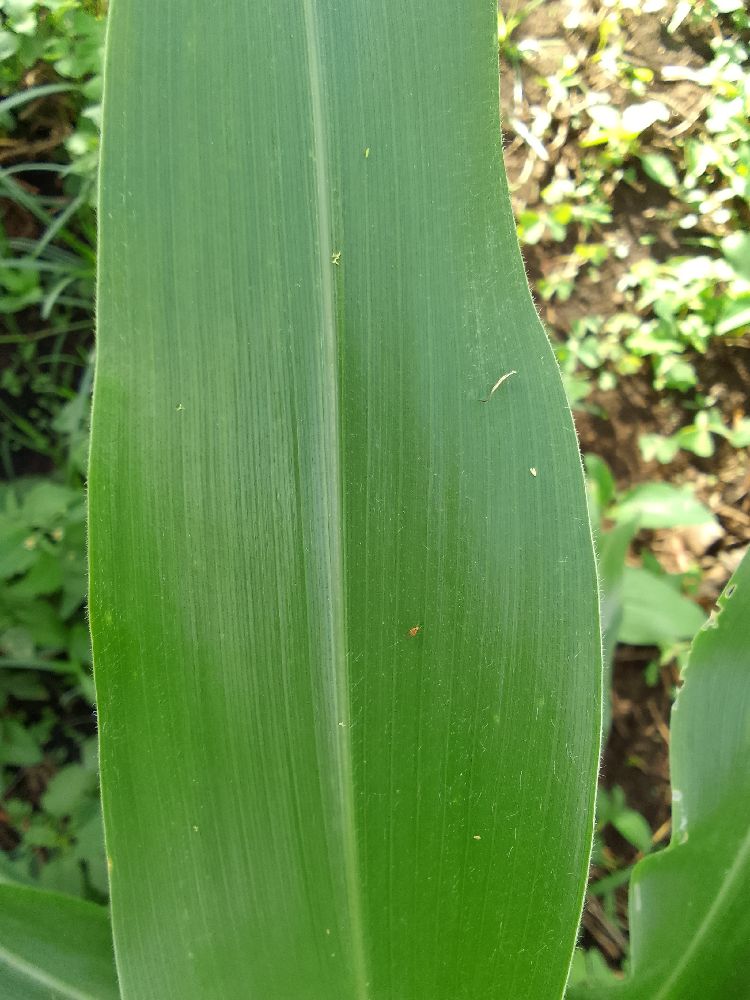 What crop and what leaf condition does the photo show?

maize, healthy
